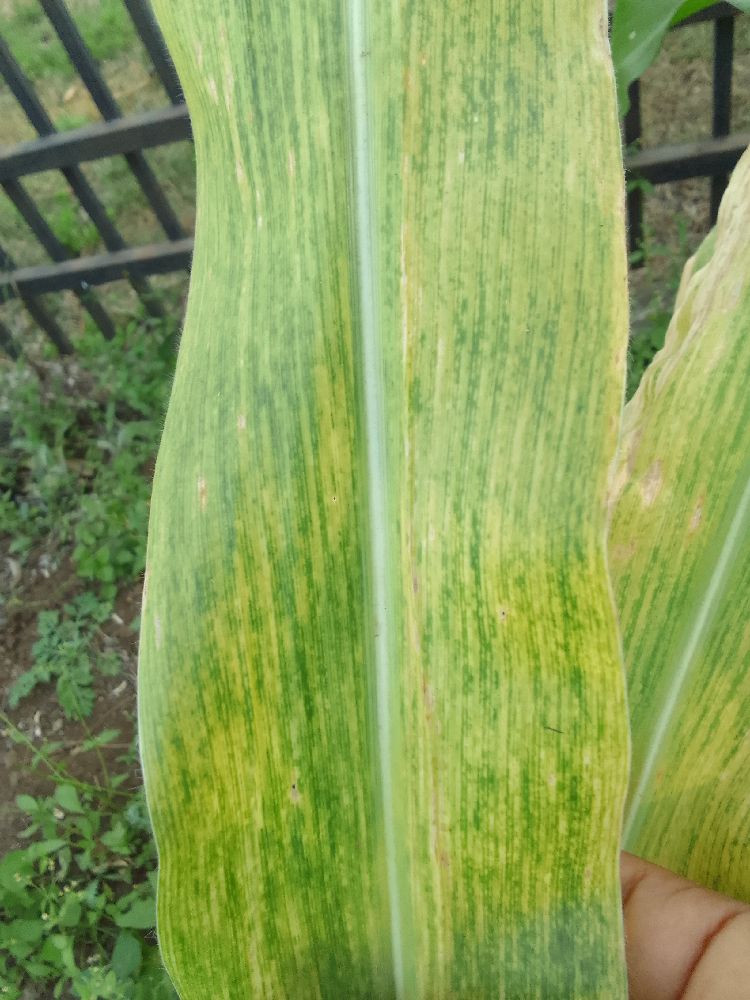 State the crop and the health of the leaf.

maize, maize lethal necrosis
